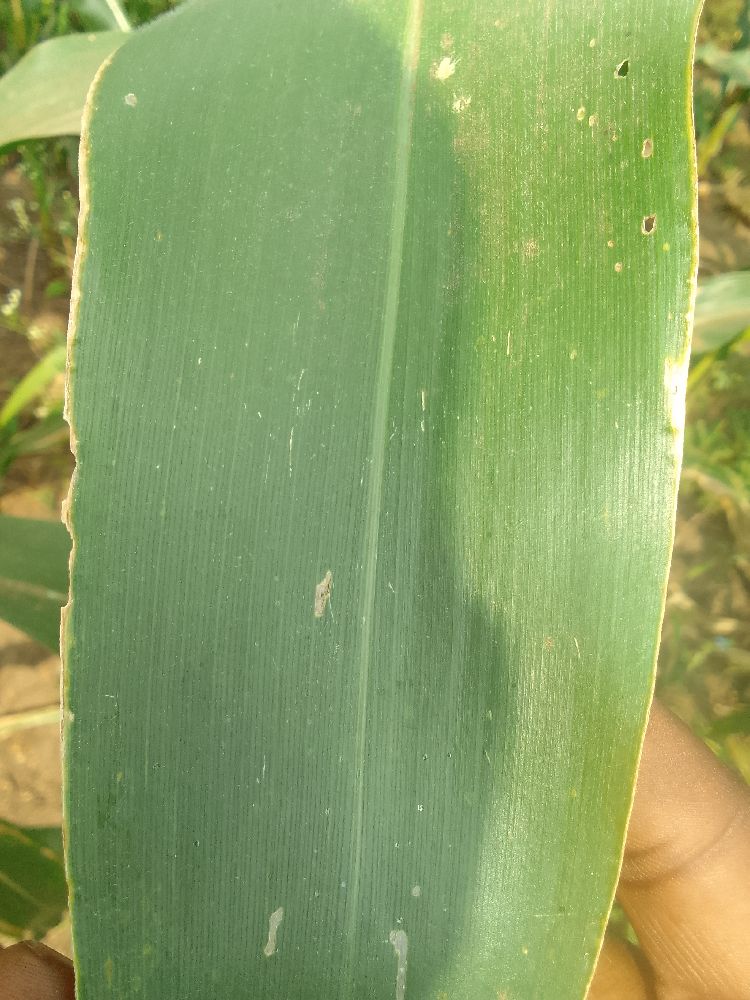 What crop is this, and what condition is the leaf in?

maize, healthy
